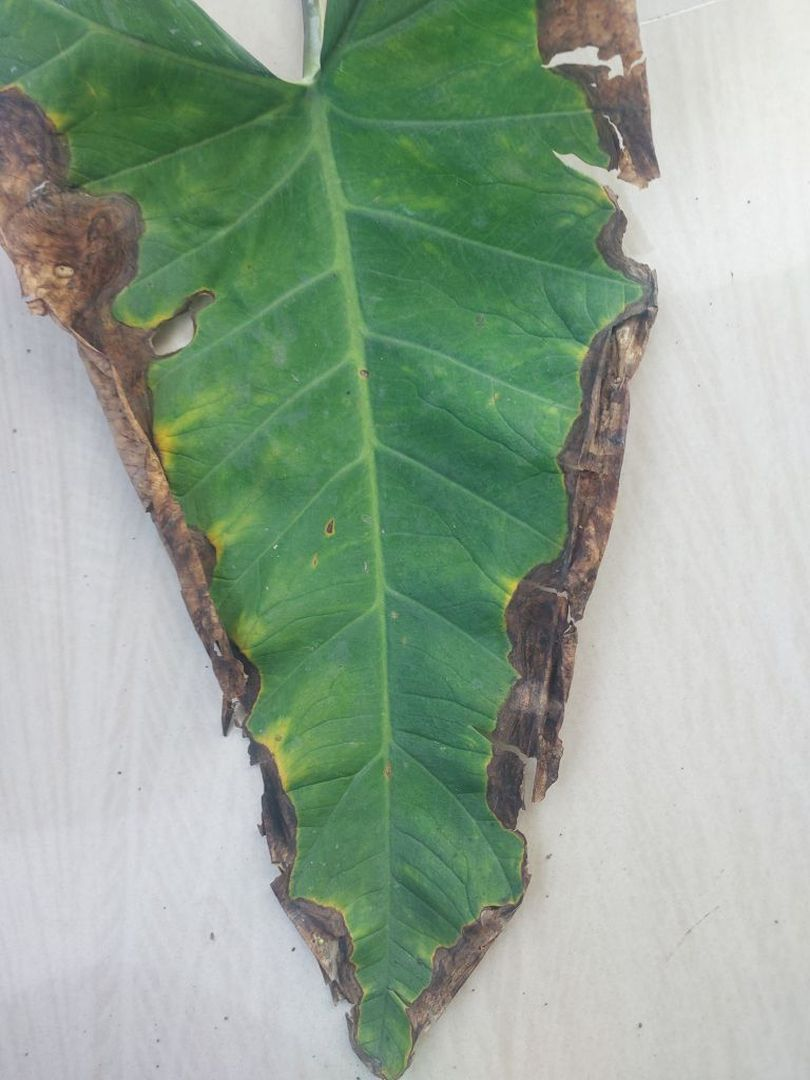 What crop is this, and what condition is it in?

taro, leaf blight
